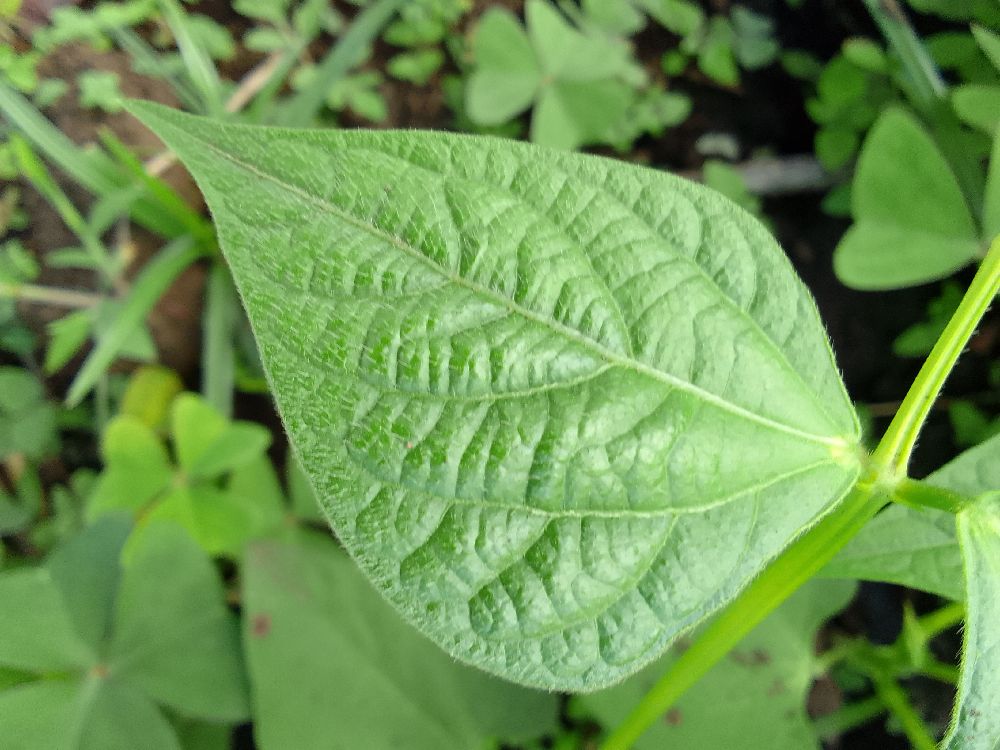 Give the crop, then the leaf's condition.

common bean, healthy
